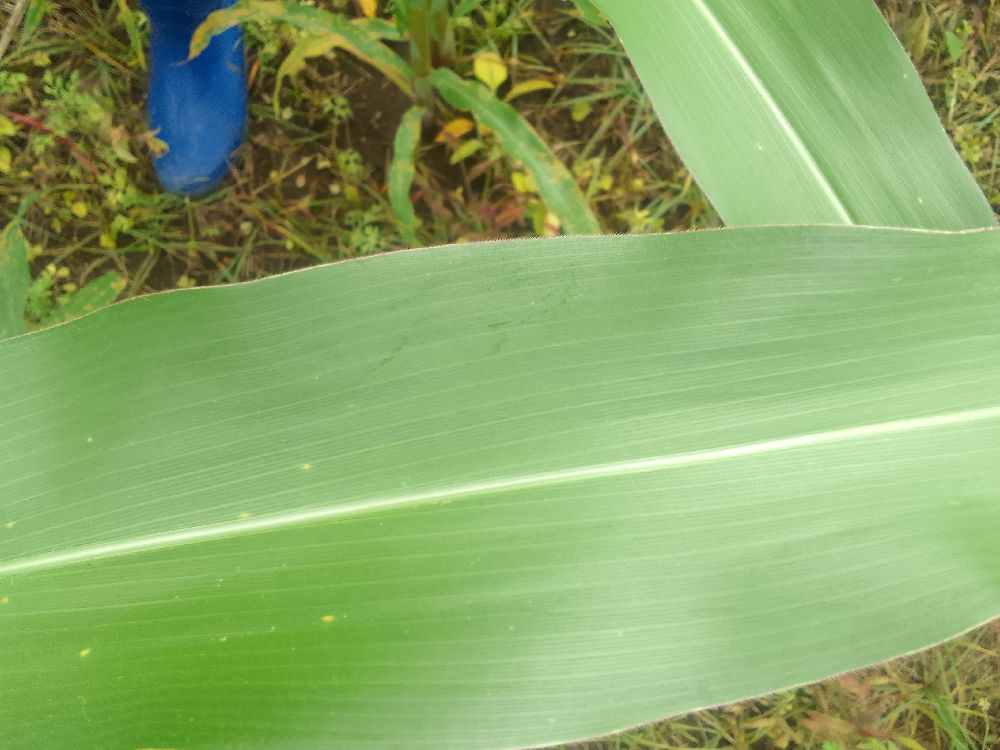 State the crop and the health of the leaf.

maize, healthy
